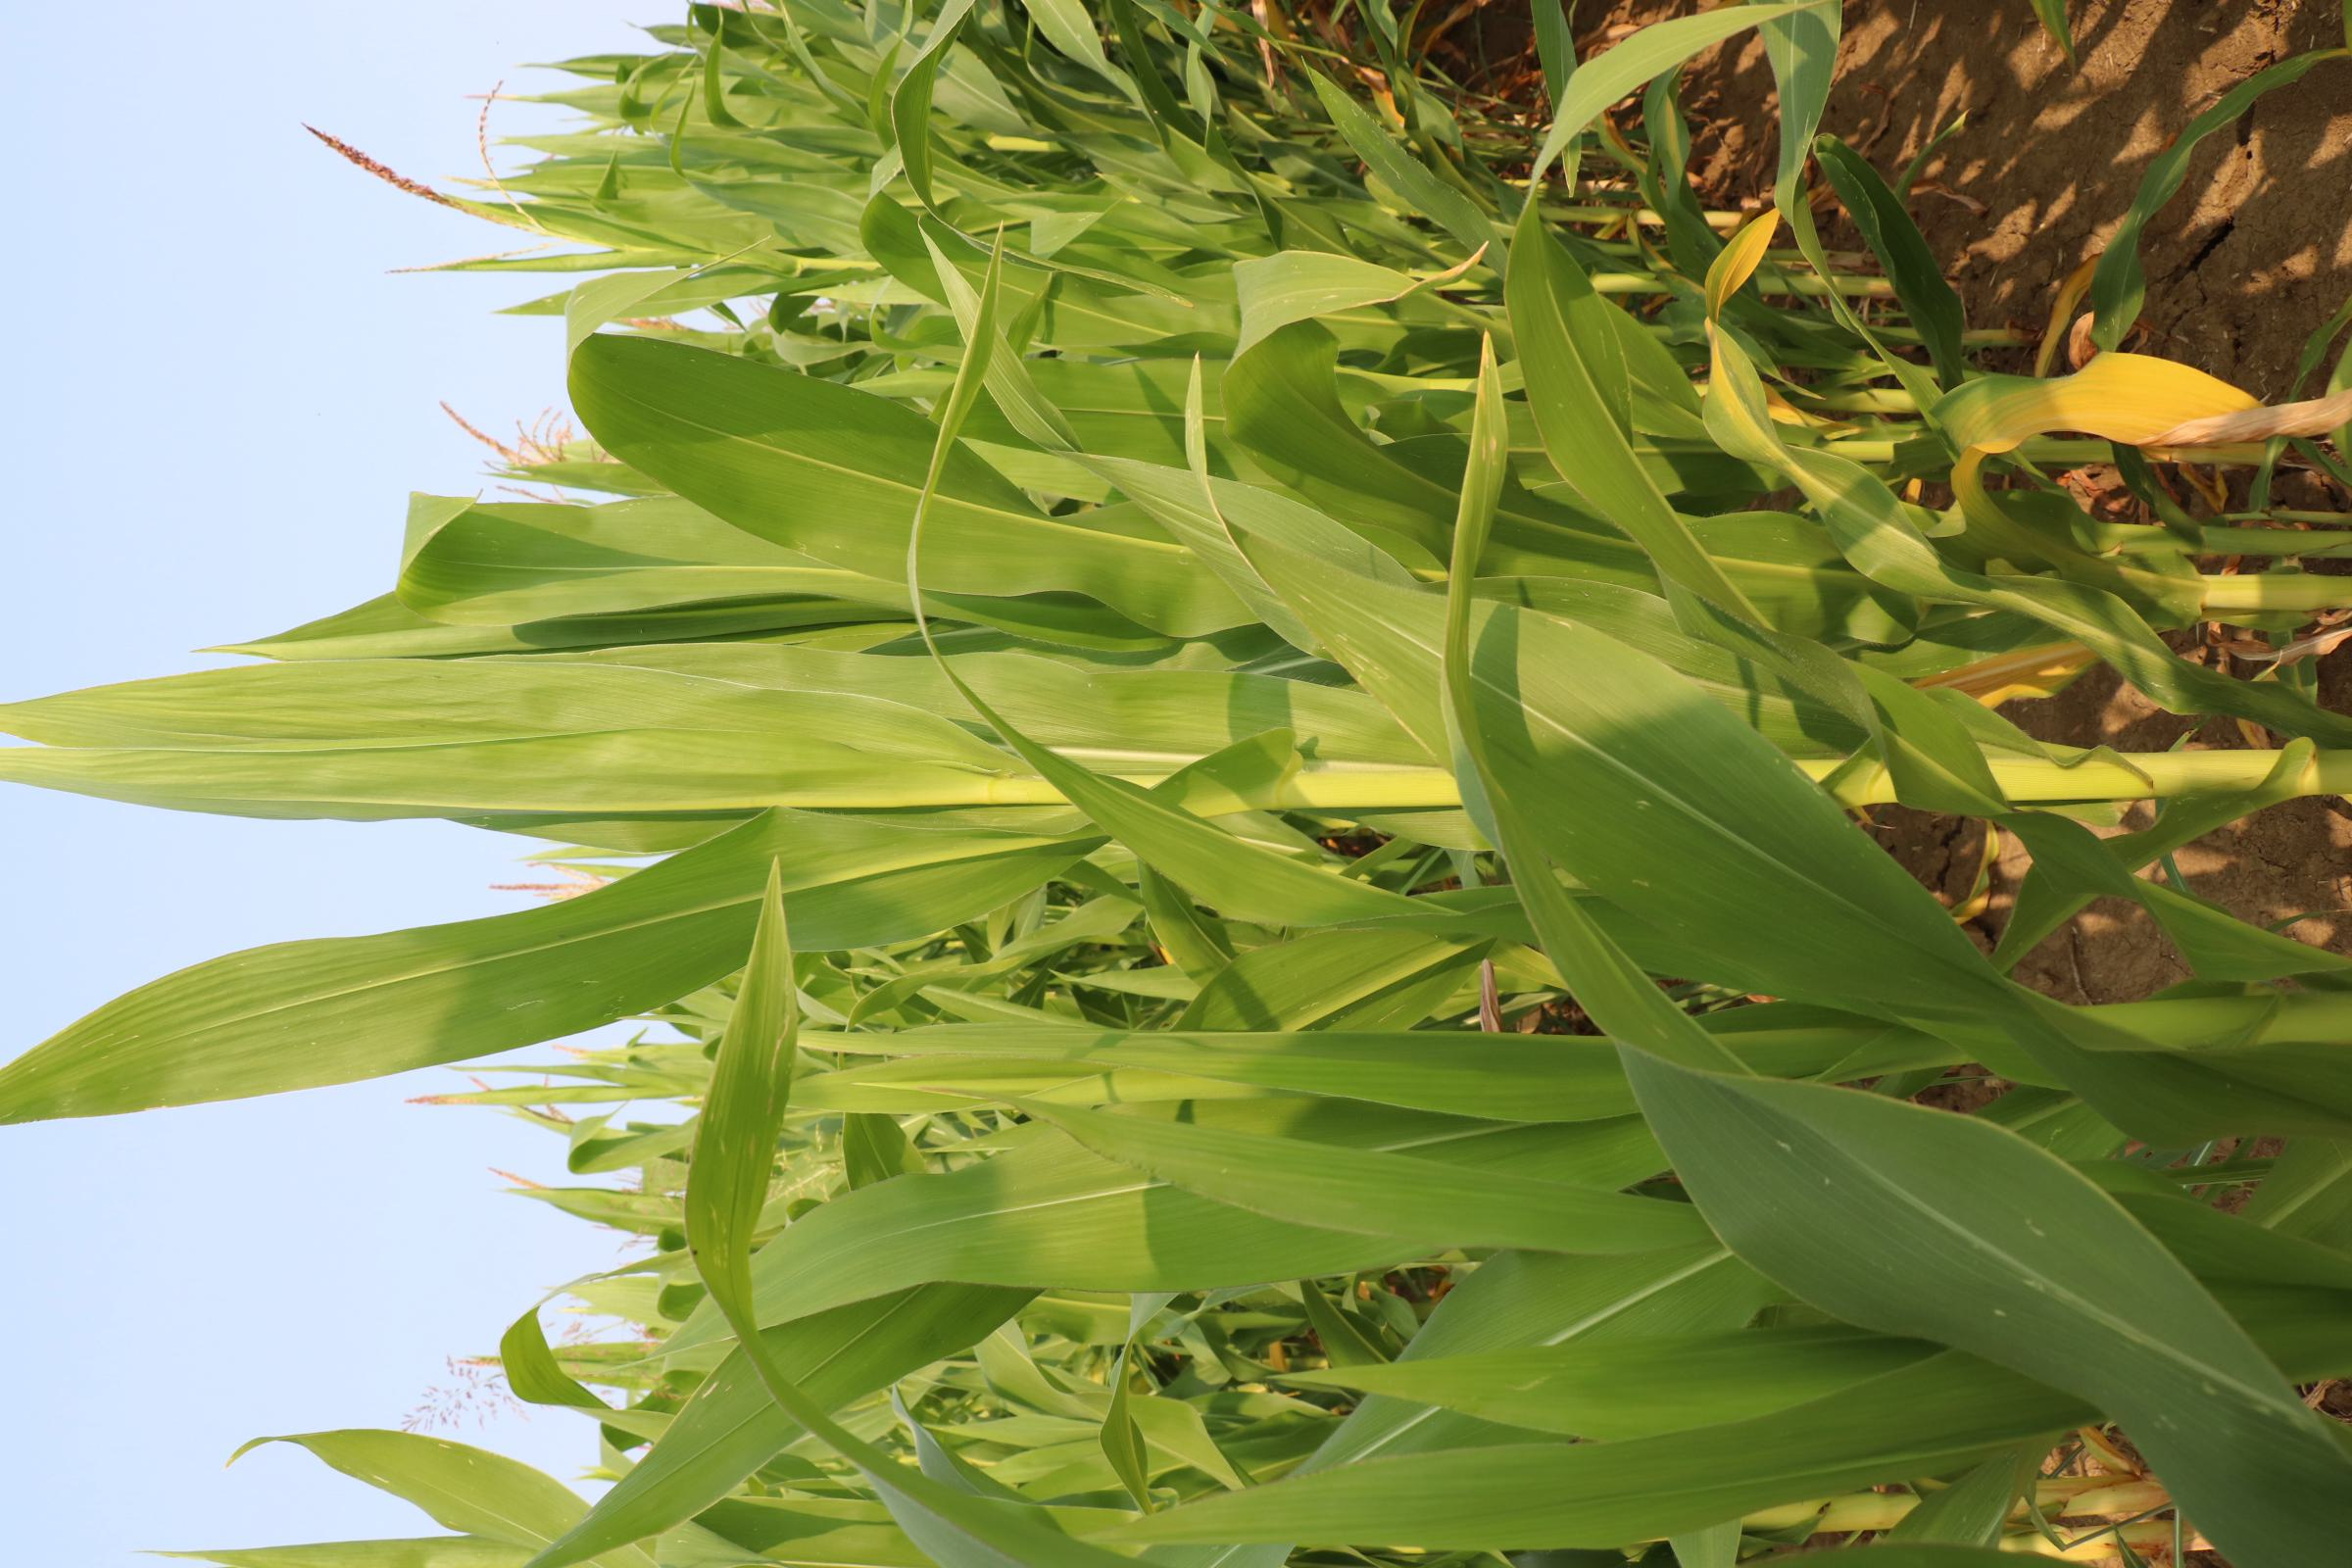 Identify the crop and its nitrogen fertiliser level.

maize, no added nitrogen
